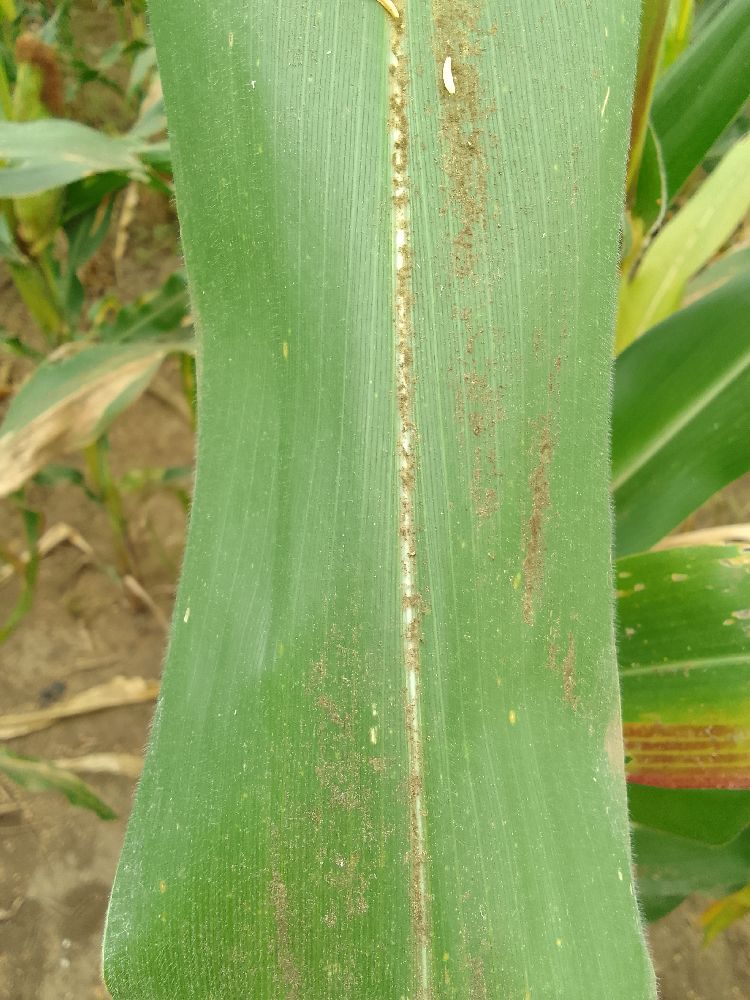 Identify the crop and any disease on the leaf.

maize, healthy
